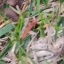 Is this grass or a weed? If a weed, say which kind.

grass
